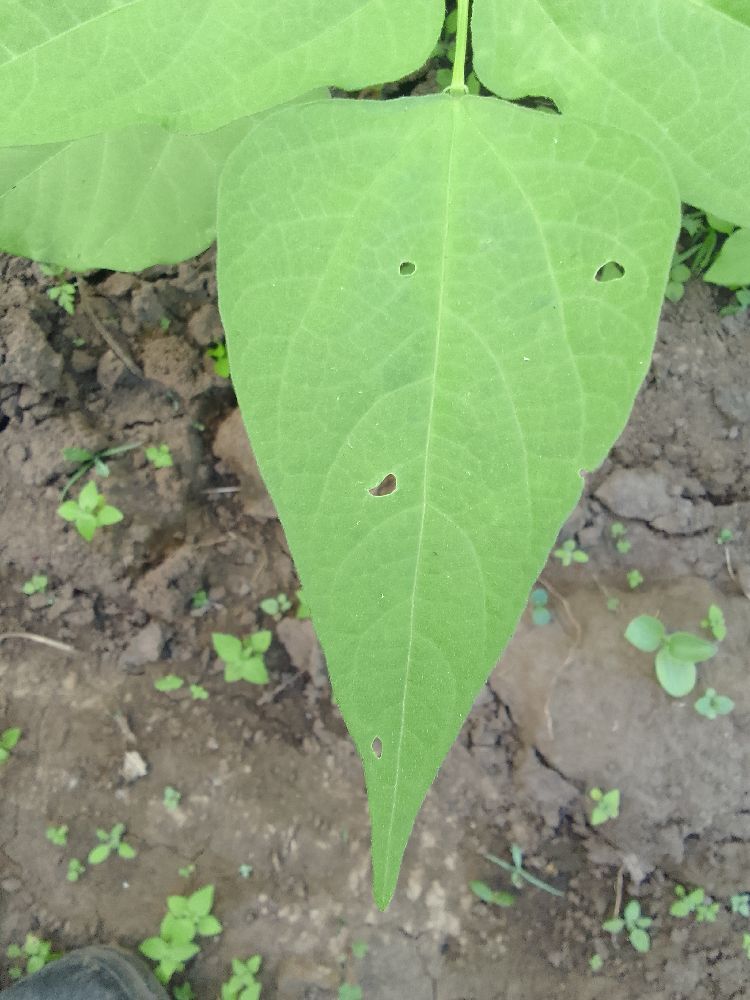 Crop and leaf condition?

common bean, healthy
